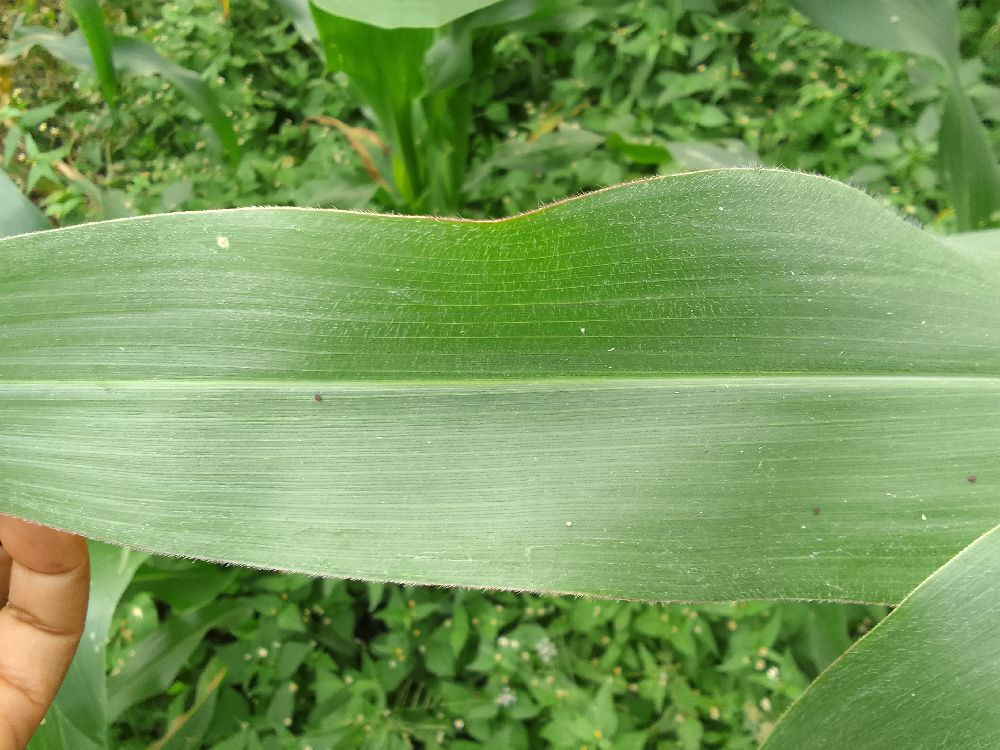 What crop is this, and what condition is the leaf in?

maize, healthy
